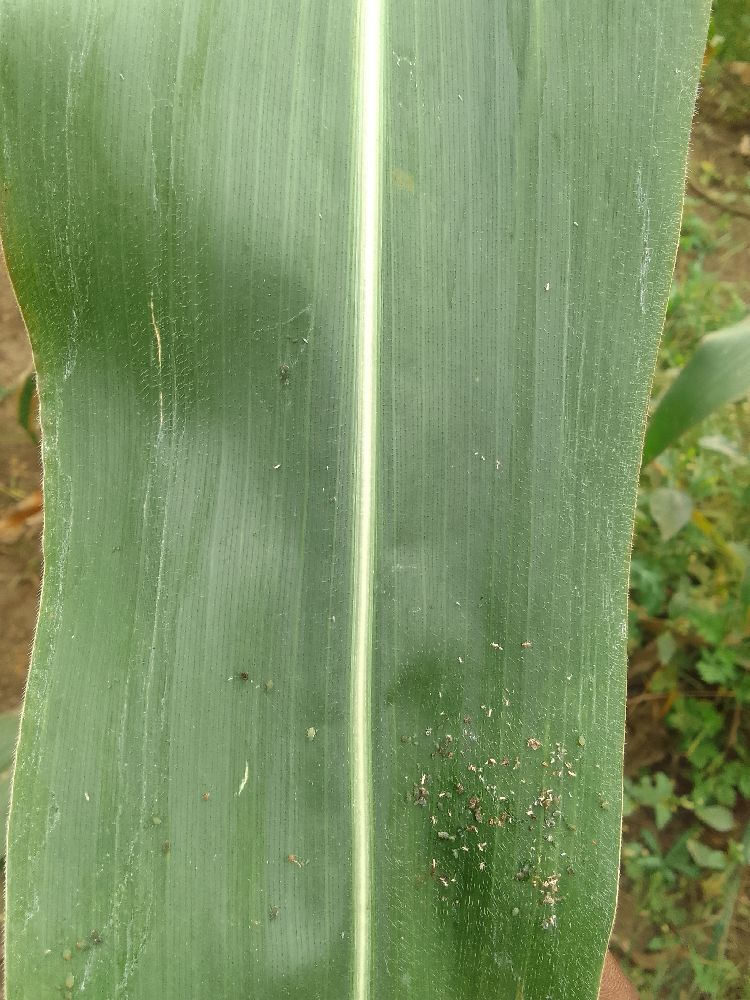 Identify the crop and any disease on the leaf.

maize, healthy
